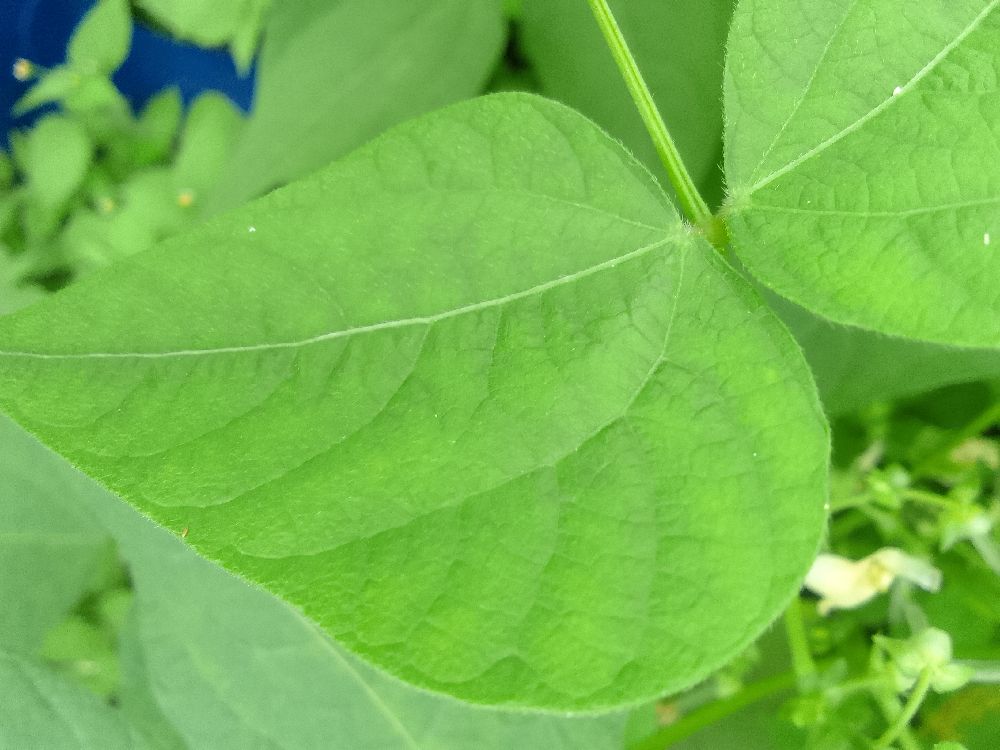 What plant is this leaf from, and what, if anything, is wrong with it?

common bean, healthy
